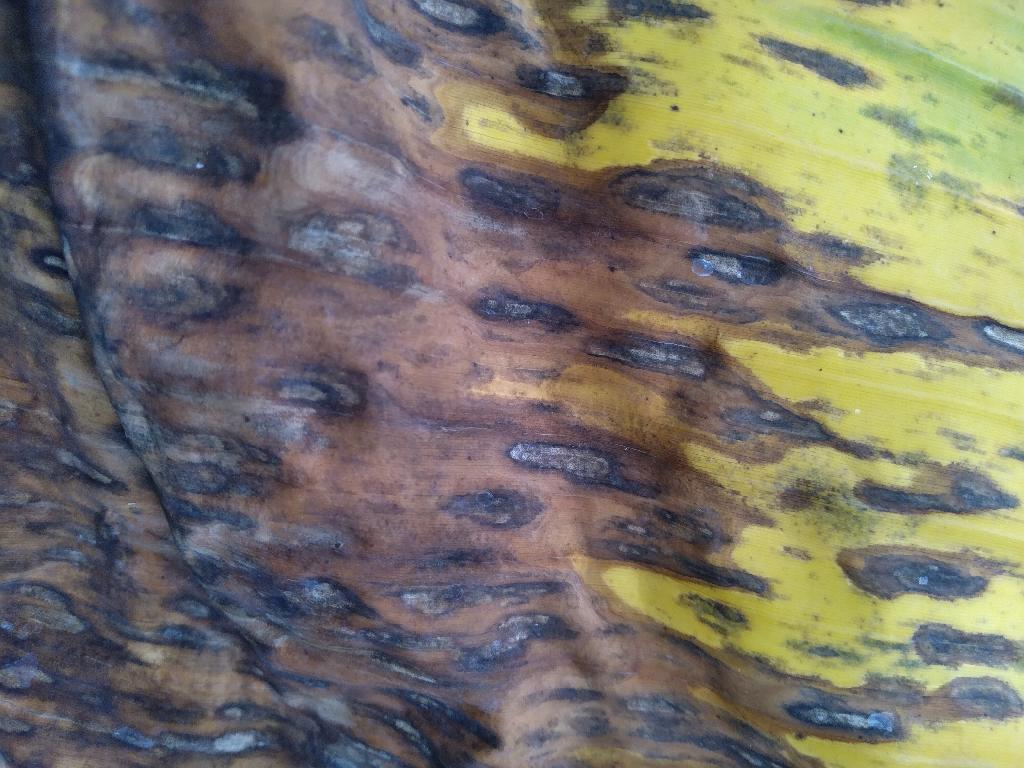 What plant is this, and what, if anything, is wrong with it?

banana, black sigatoka
